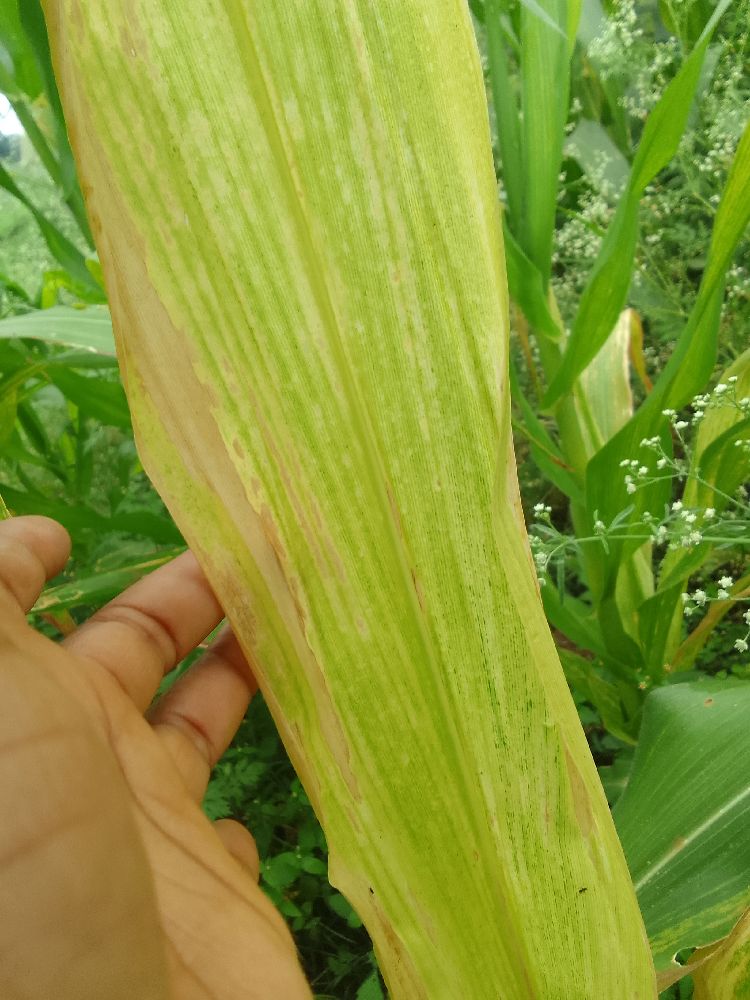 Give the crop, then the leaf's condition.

maize, maize lethal necrosis
